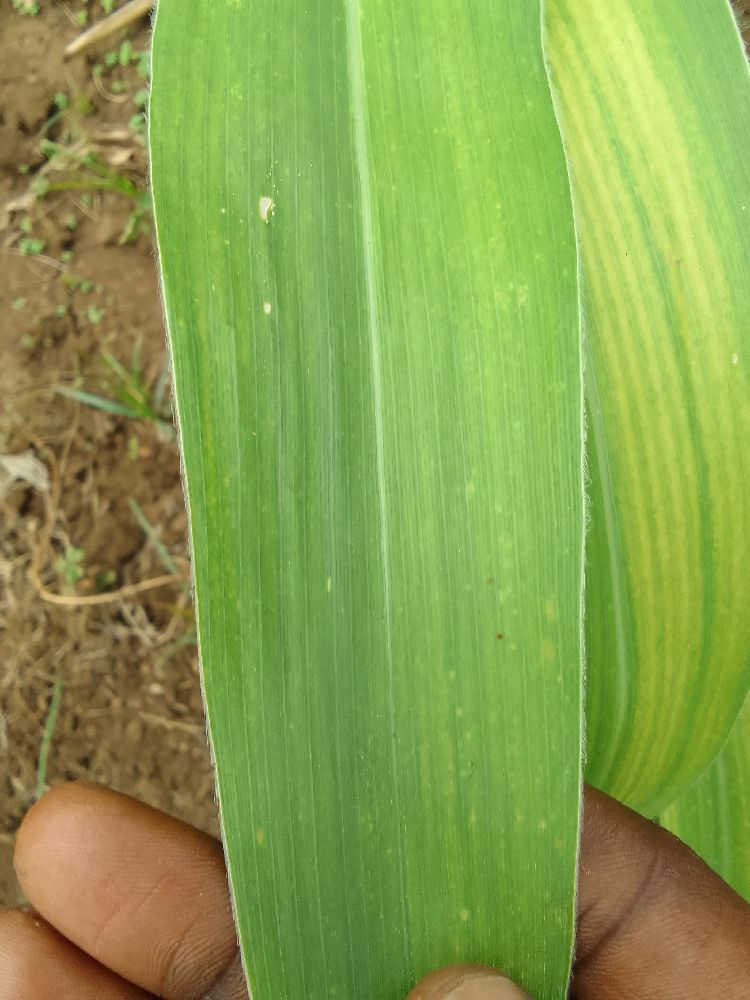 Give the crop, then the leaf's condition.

maize, maize lethal necrosis
